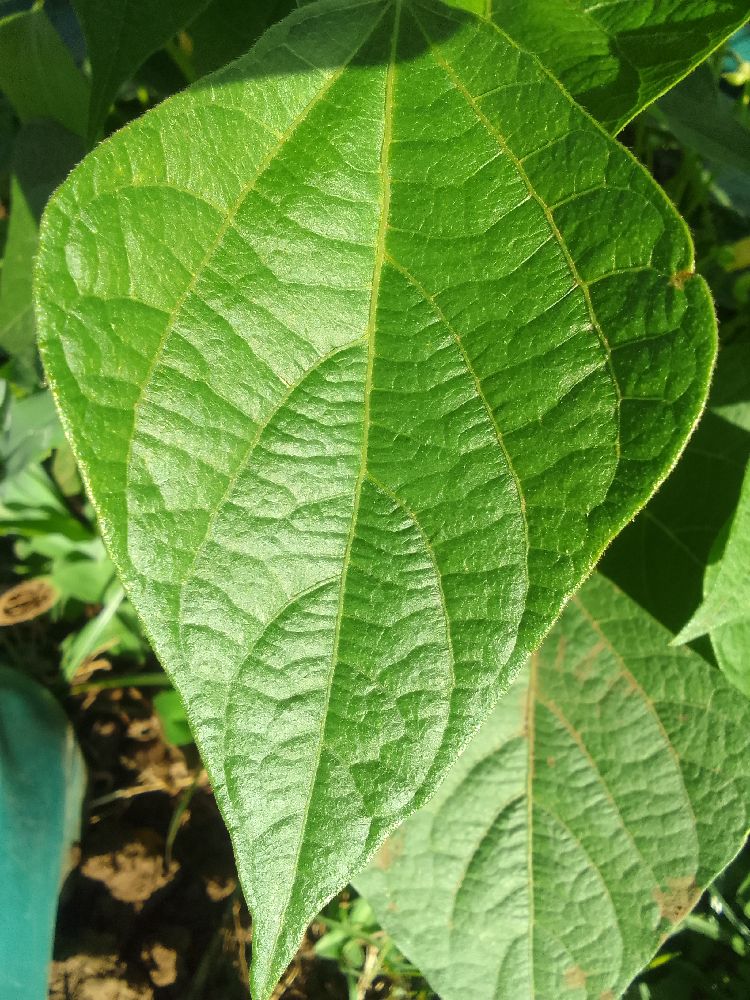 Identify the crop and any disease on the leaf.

common bean, healthy
